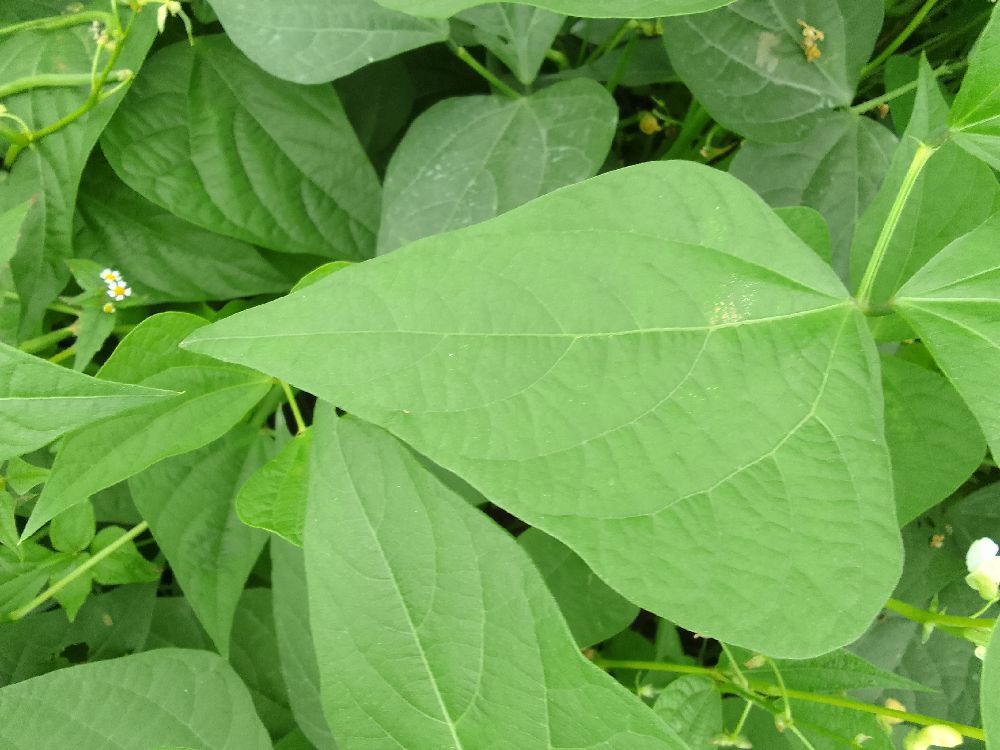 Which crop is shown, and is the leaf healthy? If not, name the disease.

common bean, healthy
